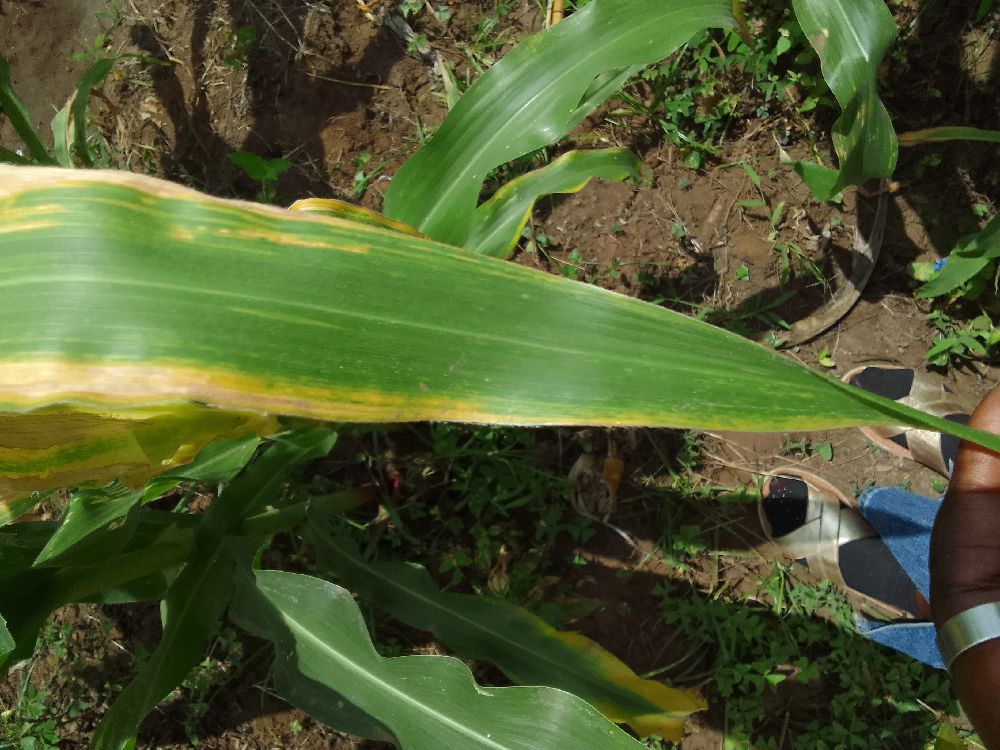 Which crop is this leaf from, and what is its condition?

maize, maize lethal necrosis
